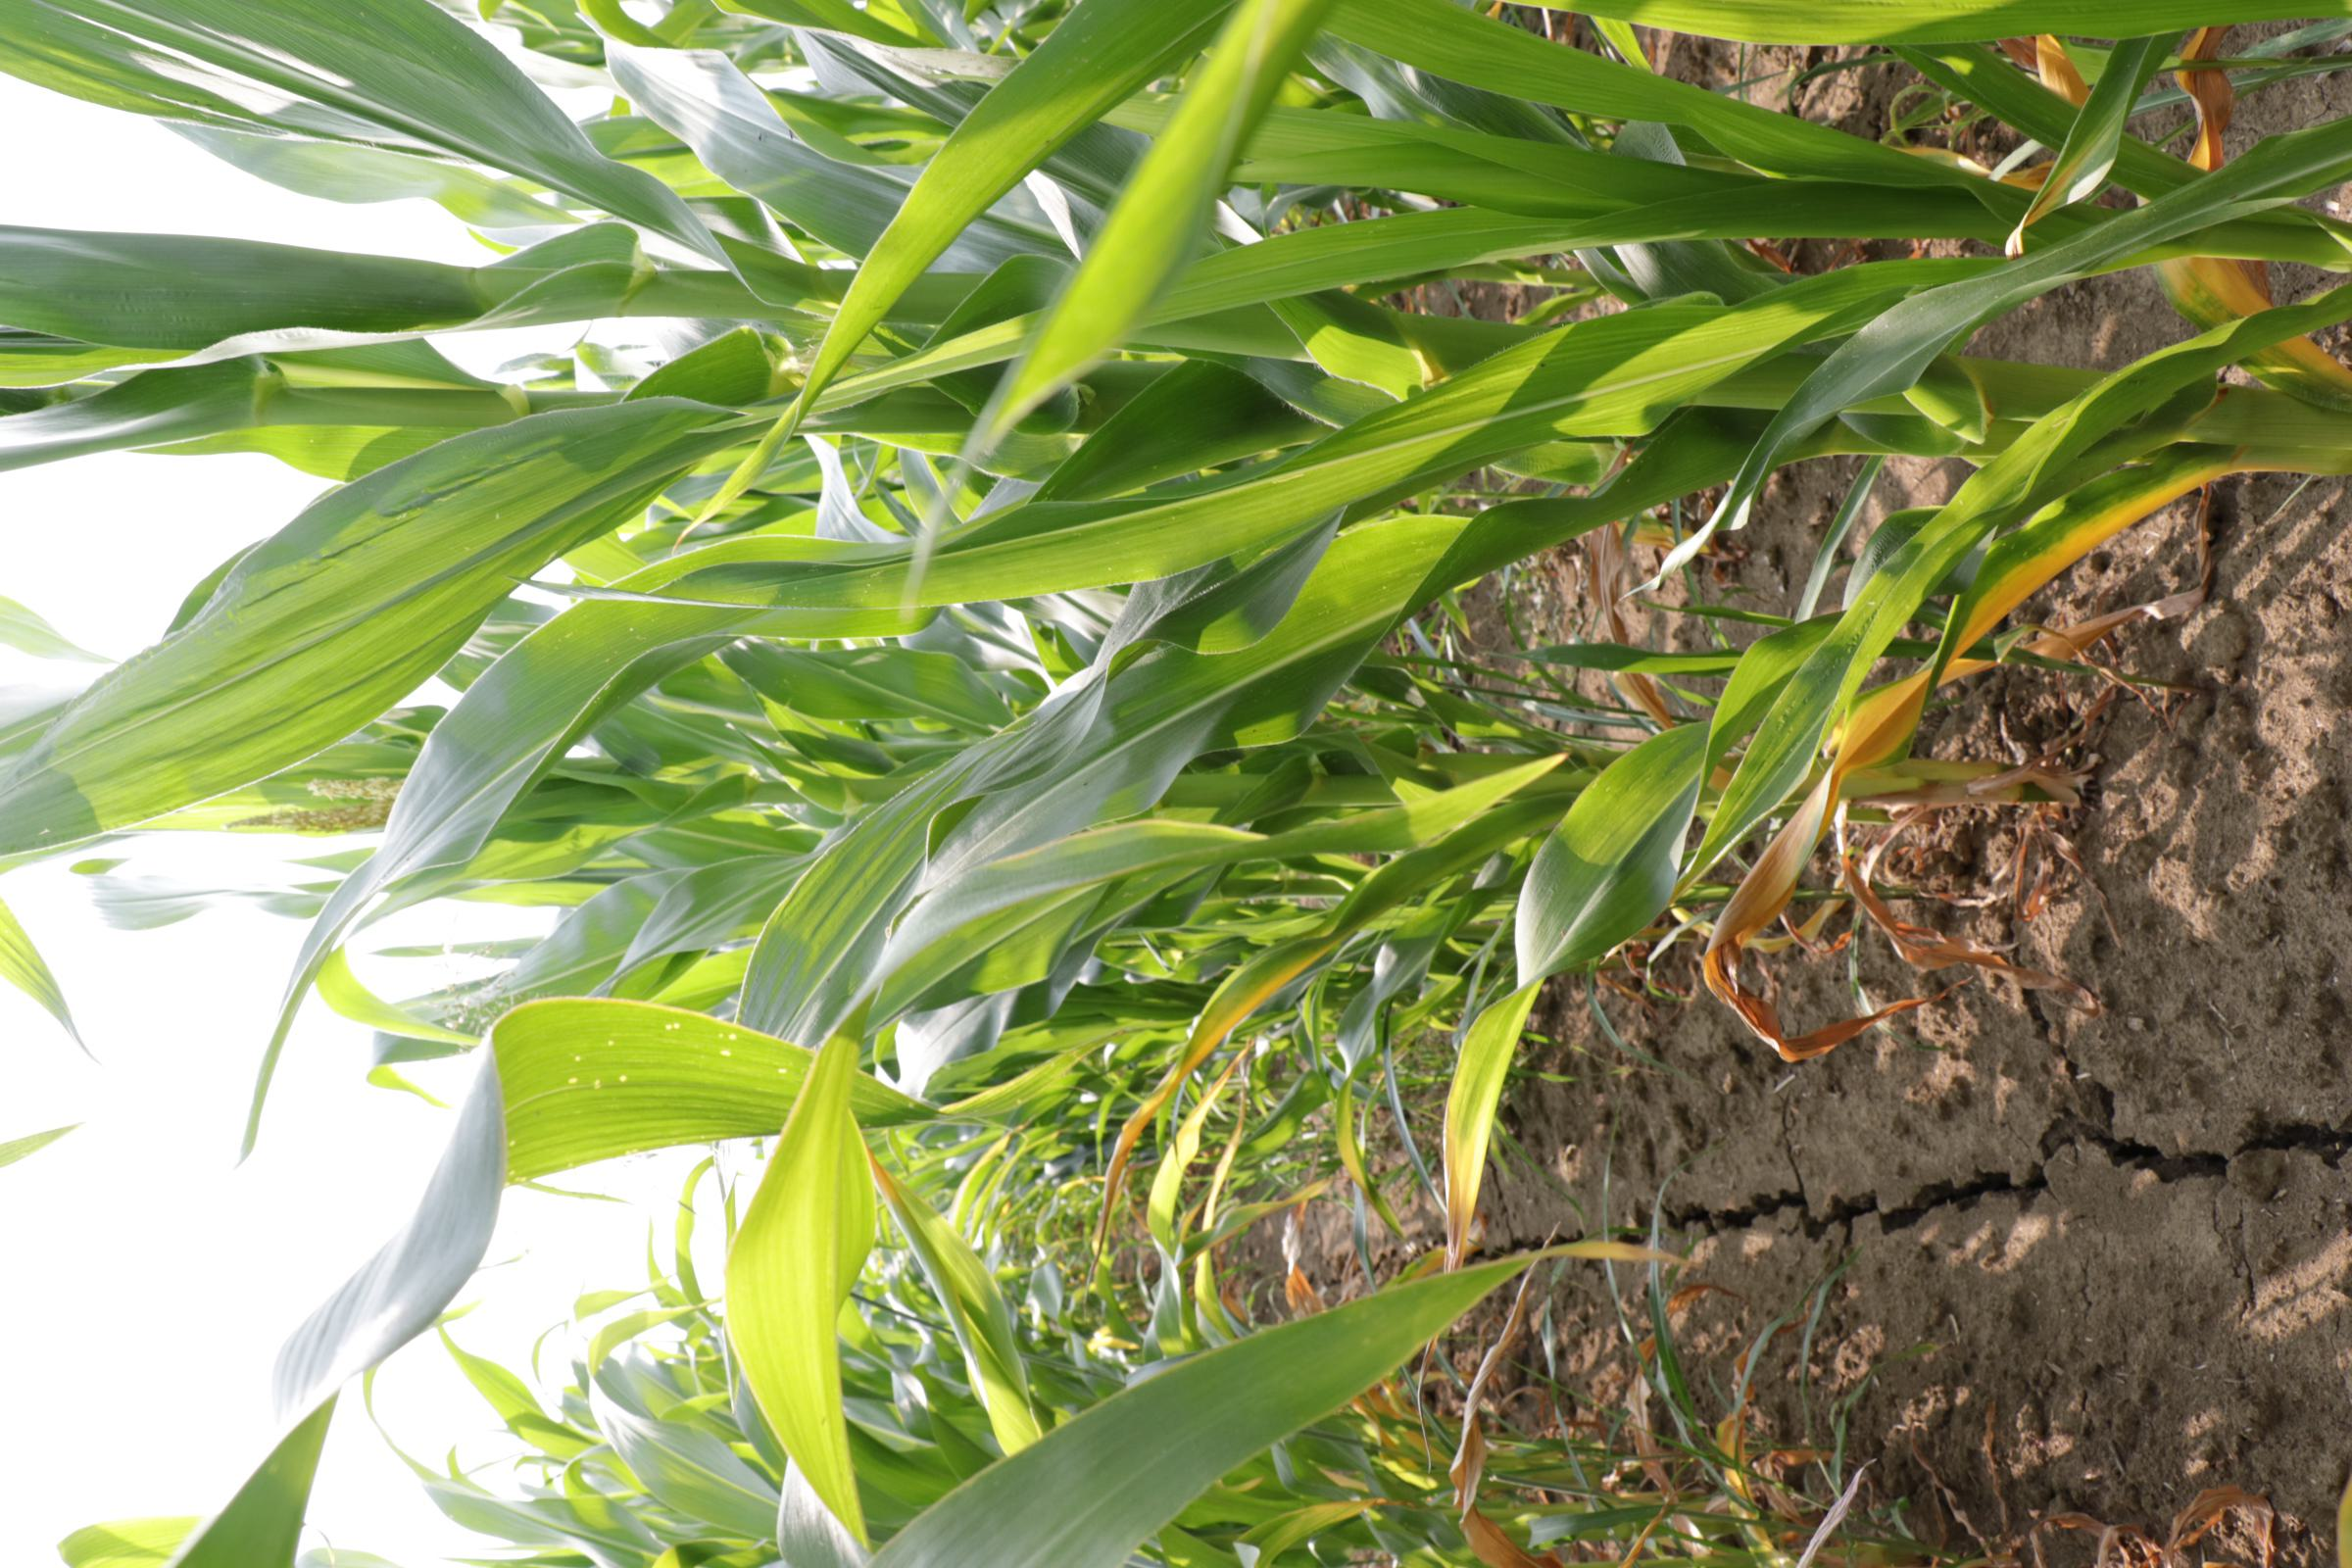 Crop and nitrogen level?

maize, full nitrogen fertilisation
